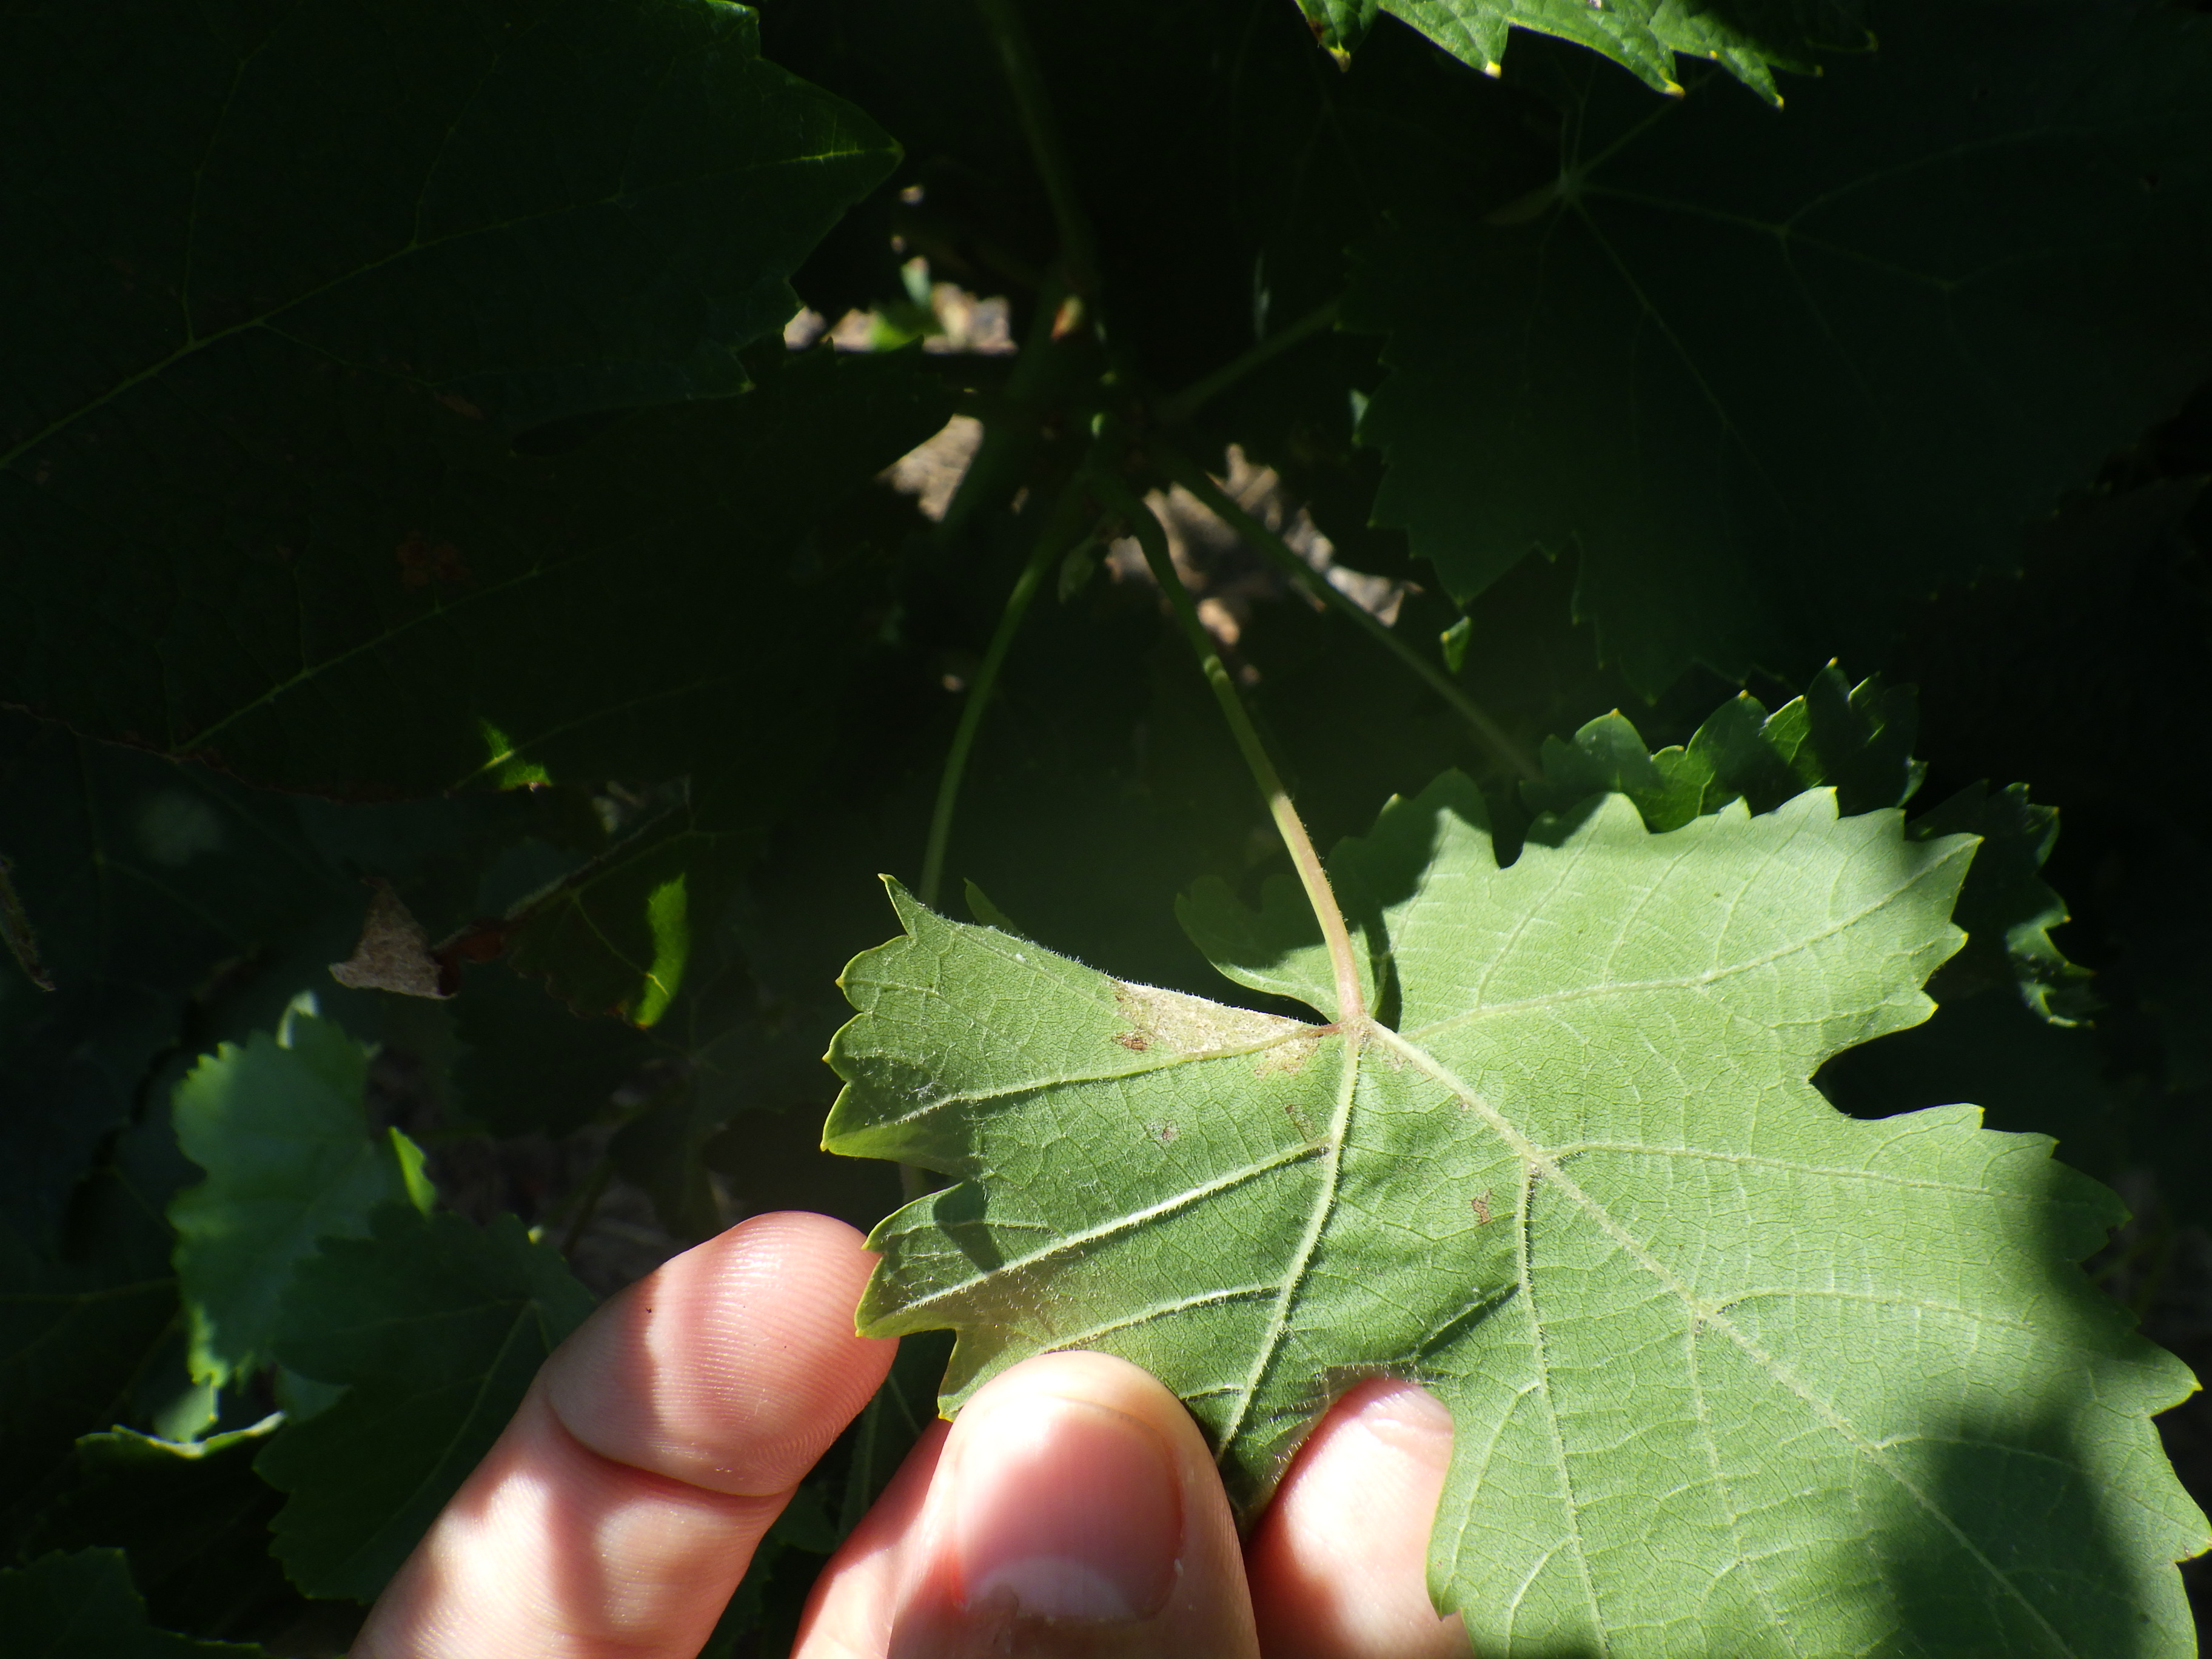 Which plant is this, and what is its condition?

grapevine, downy mildew
